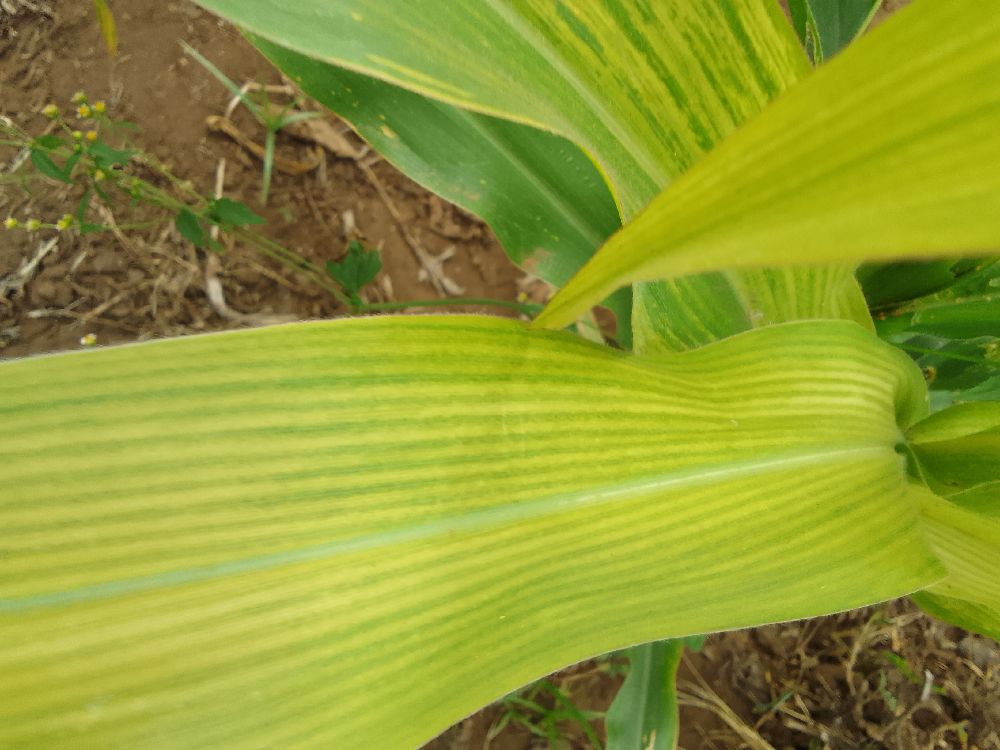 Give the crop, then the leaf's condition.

maize, maize lethal necrosis
